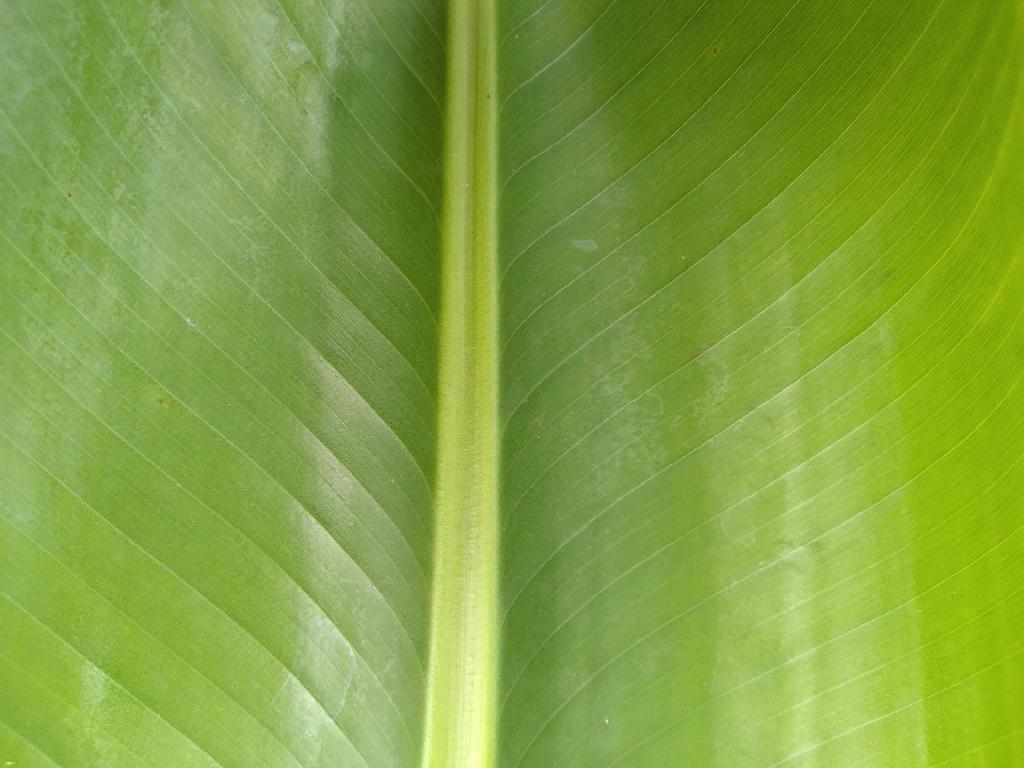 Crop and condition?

banana, healthy
